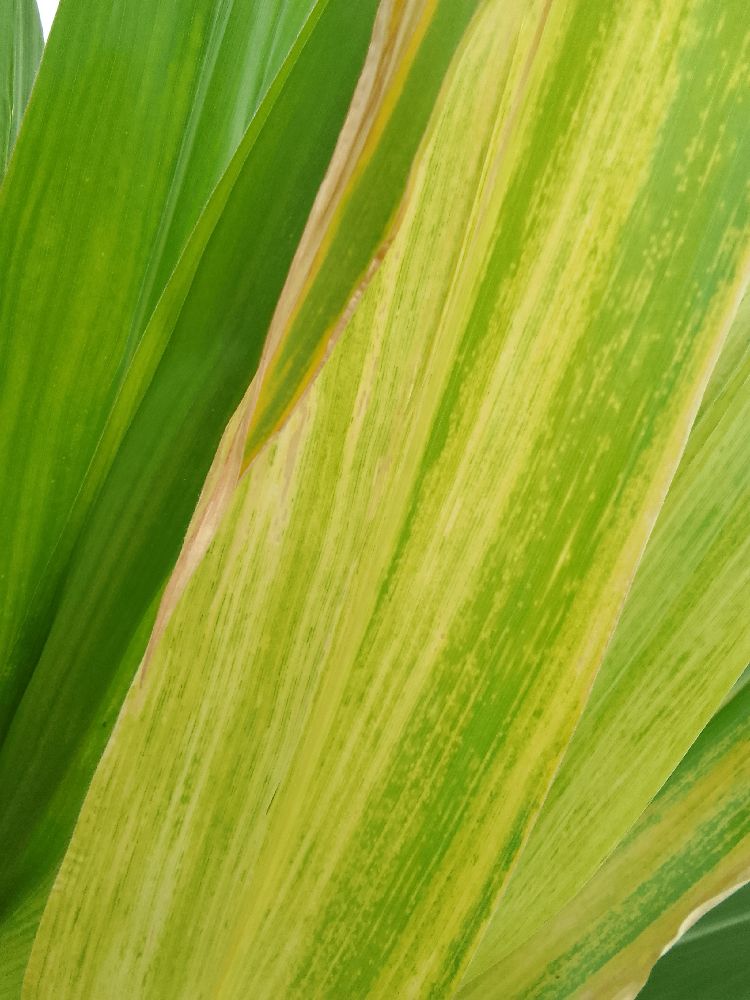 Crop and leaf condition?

maize, maize lethal necrosis
